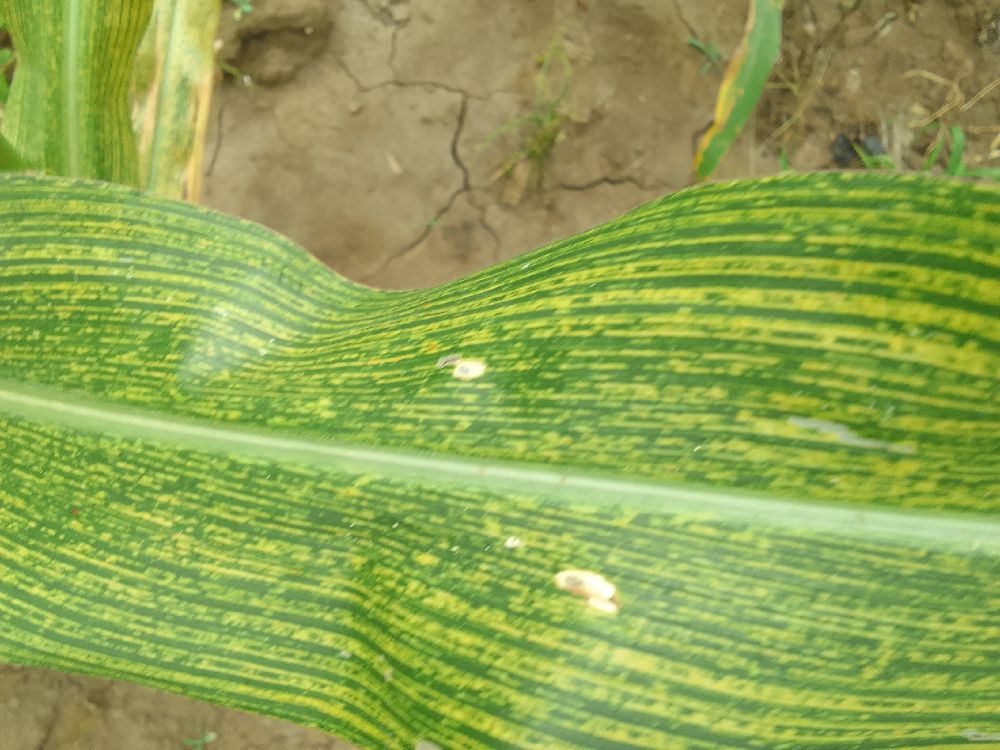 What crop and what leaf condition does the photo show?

maize, maize streak virus
